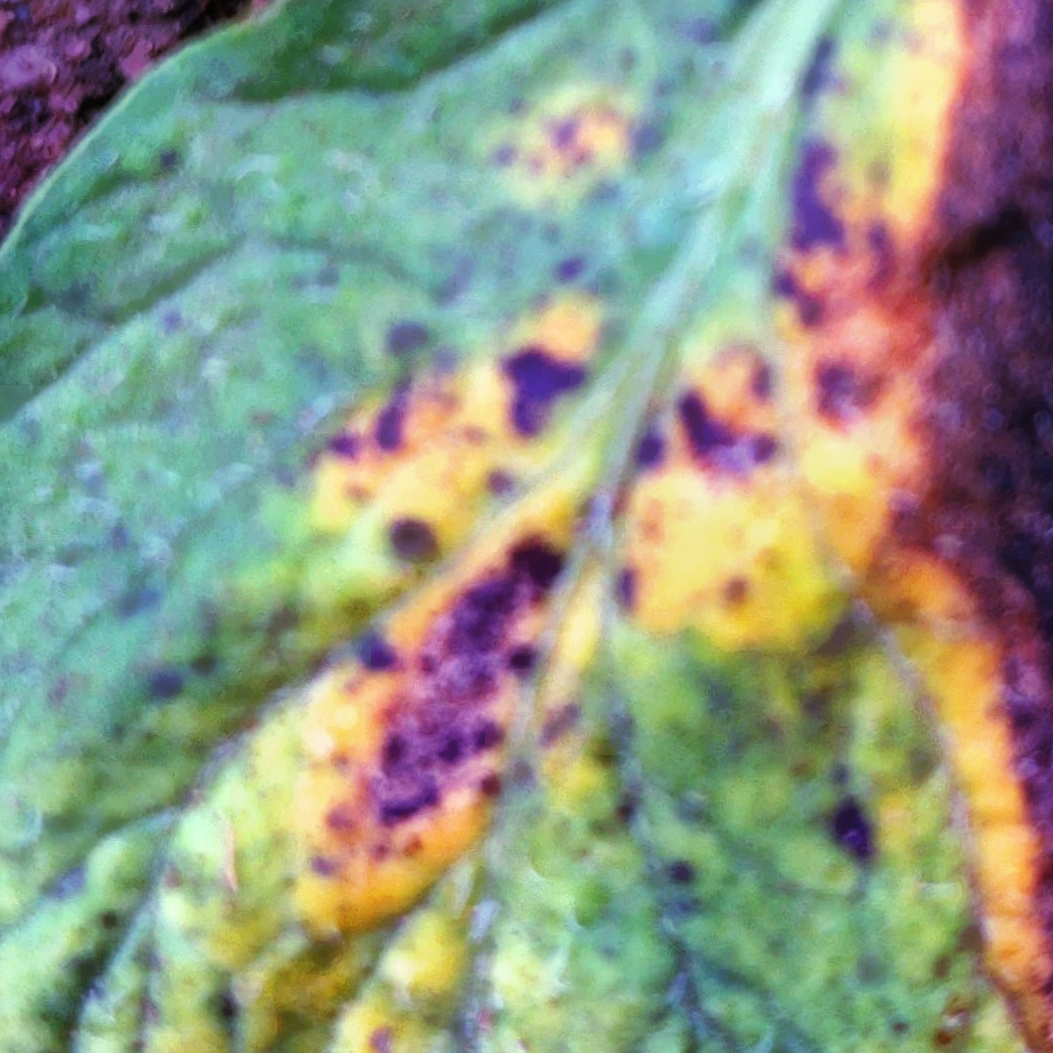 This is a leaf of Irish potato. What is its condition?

late blight
